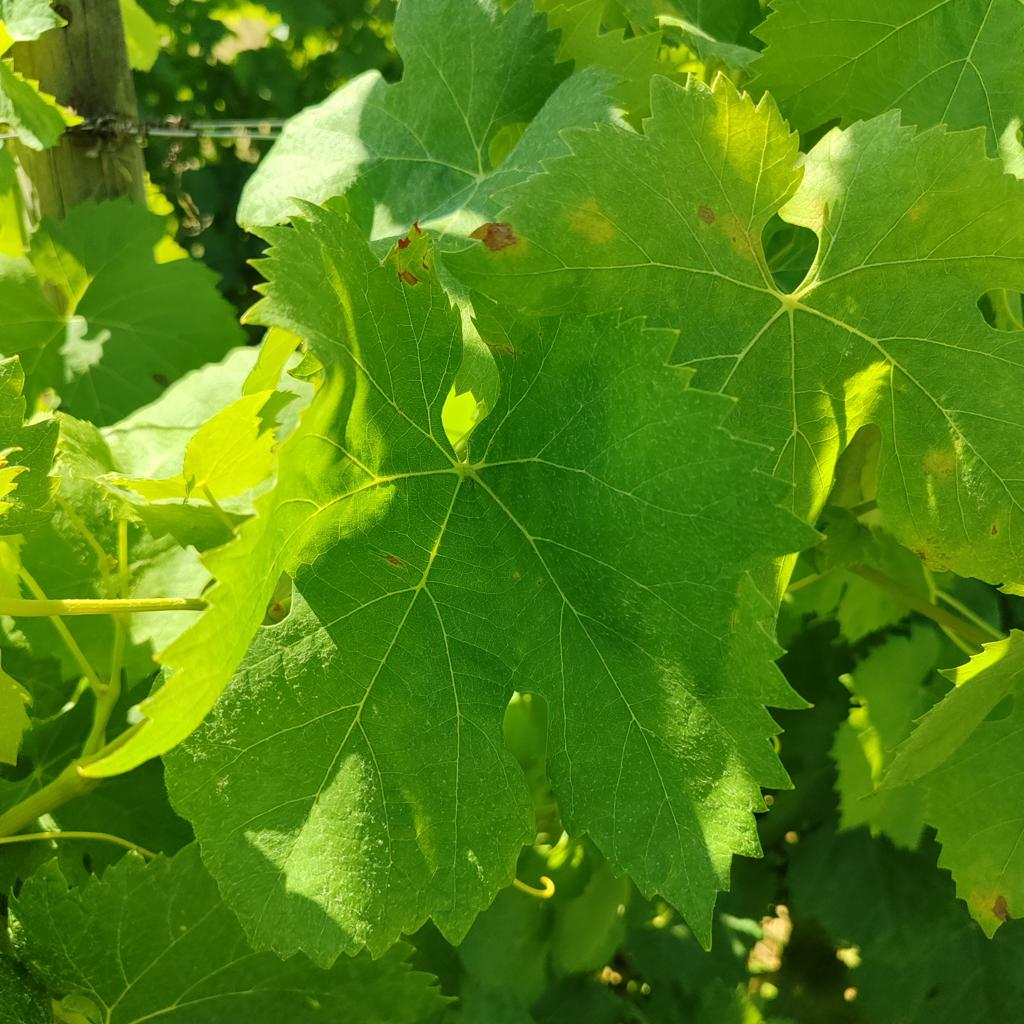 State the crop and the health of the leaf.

grapevine, downy mildew
